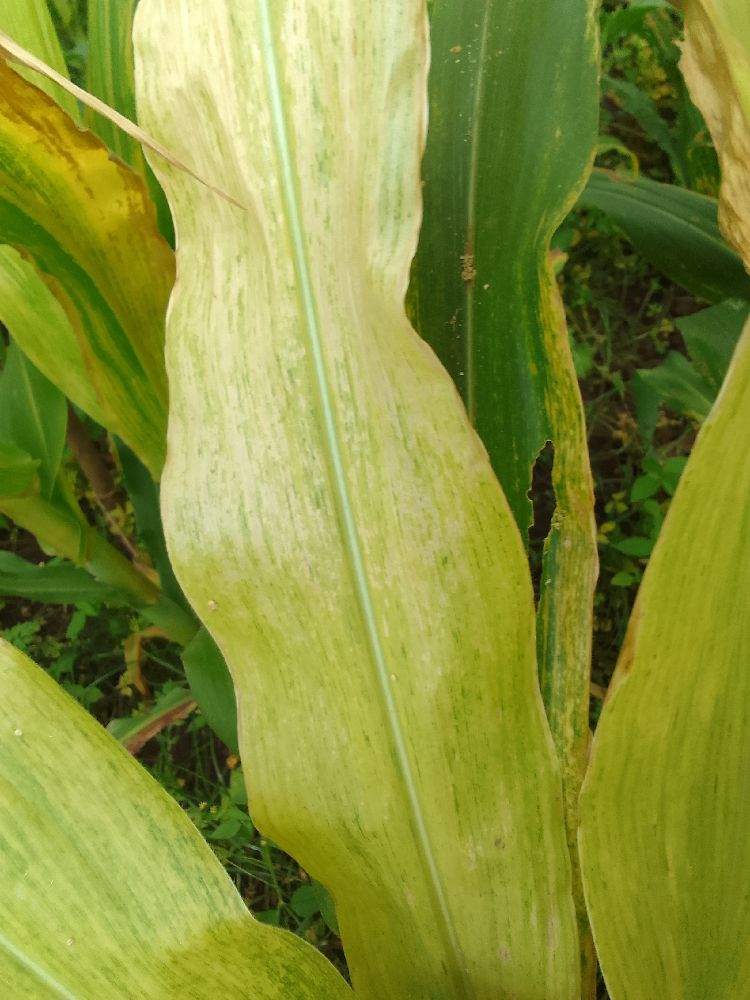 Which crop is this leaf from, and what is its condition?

maize, maize lethal necrosis
